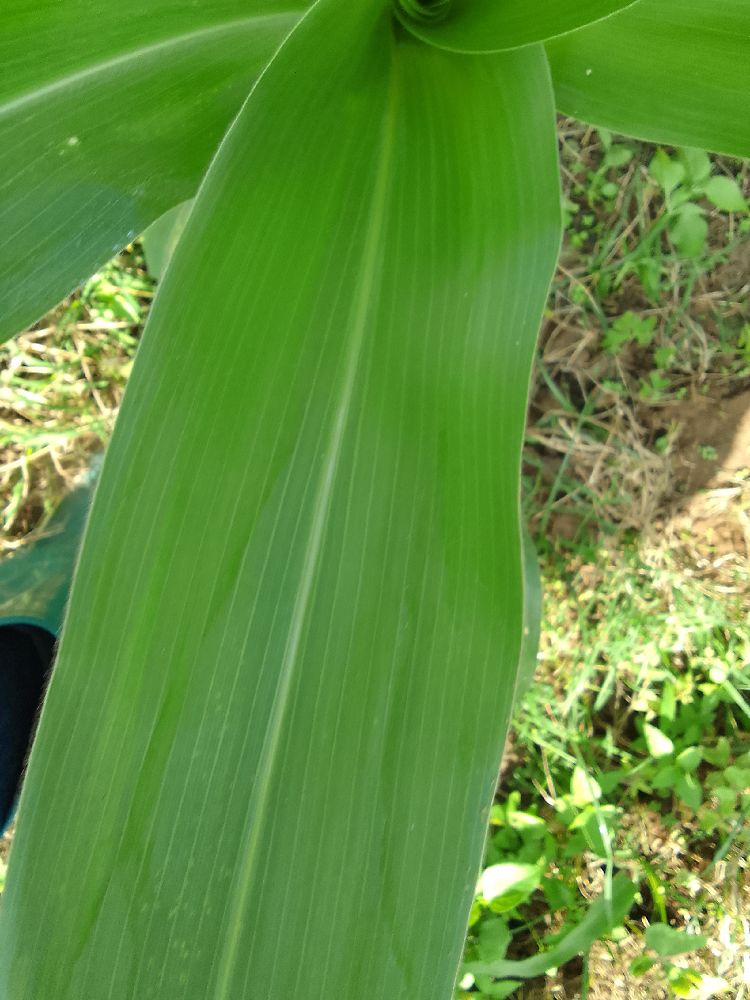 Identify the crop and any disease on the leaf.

maize, healthy
